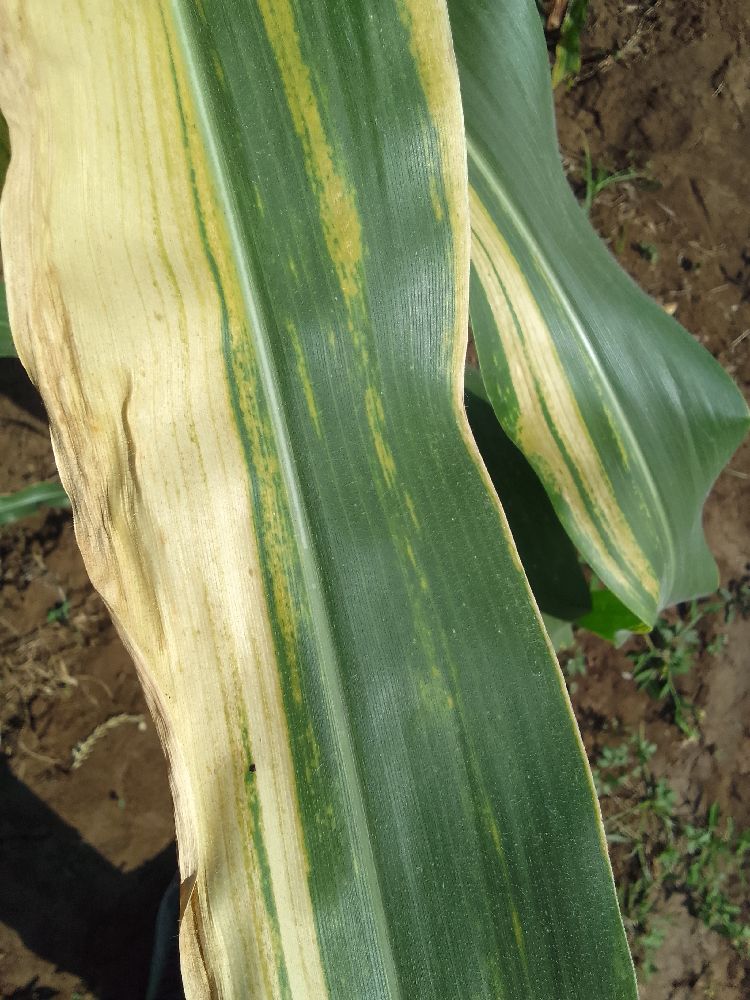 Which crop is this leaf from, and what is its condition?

maize, maize lethal necrosis
